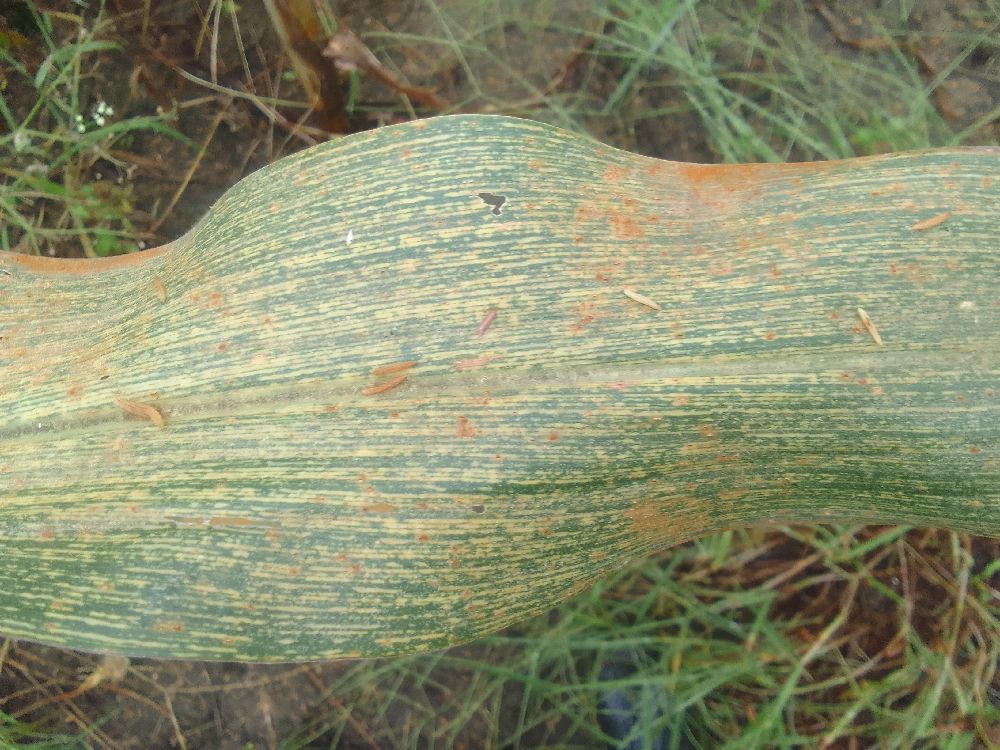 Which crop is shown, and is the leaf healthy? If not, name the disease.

maize, maize streak virus
